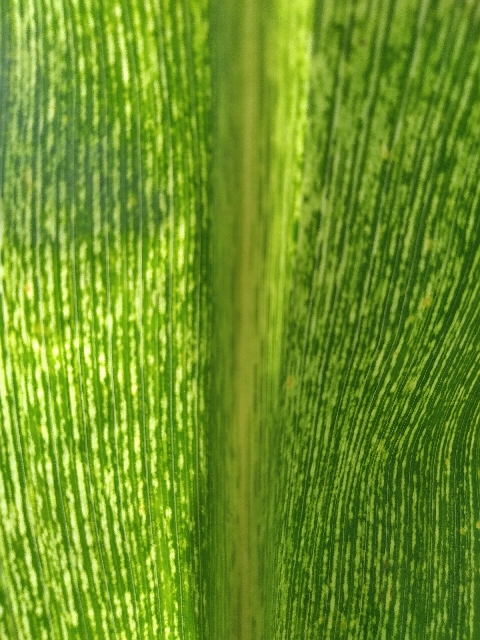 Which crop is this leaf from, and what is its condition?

maize, maize streak virus
